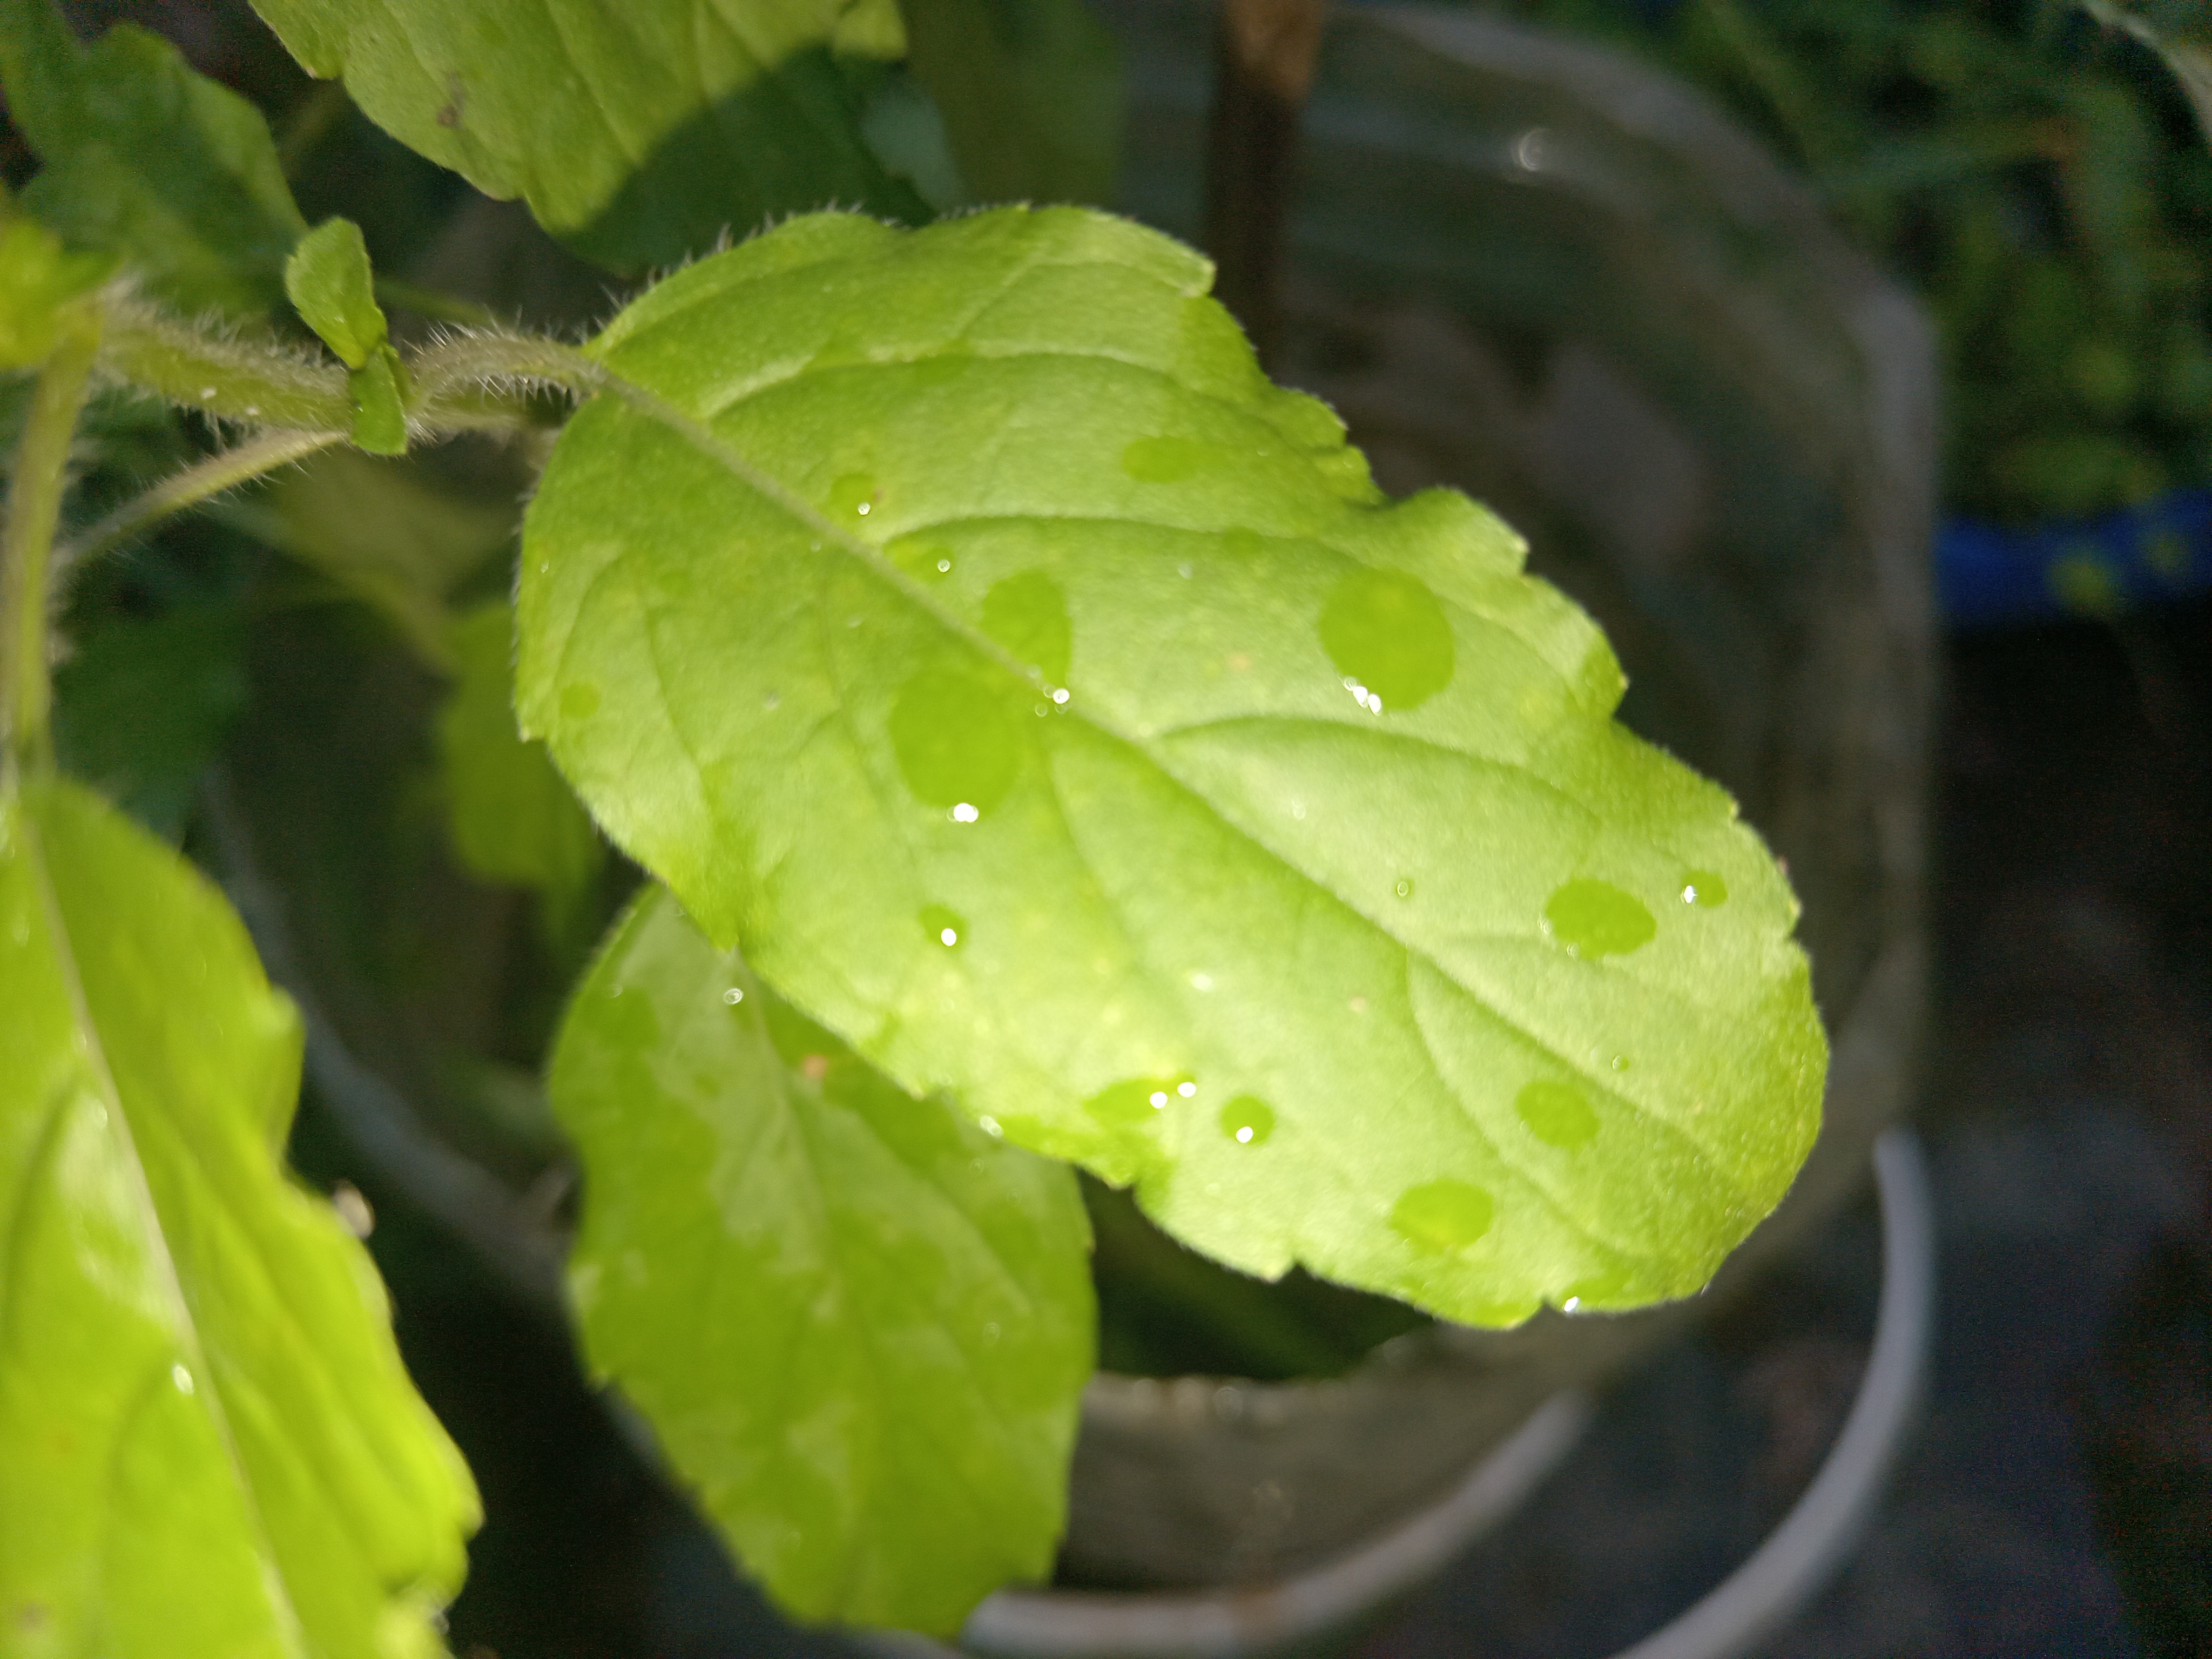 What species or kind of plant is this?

tulshi
